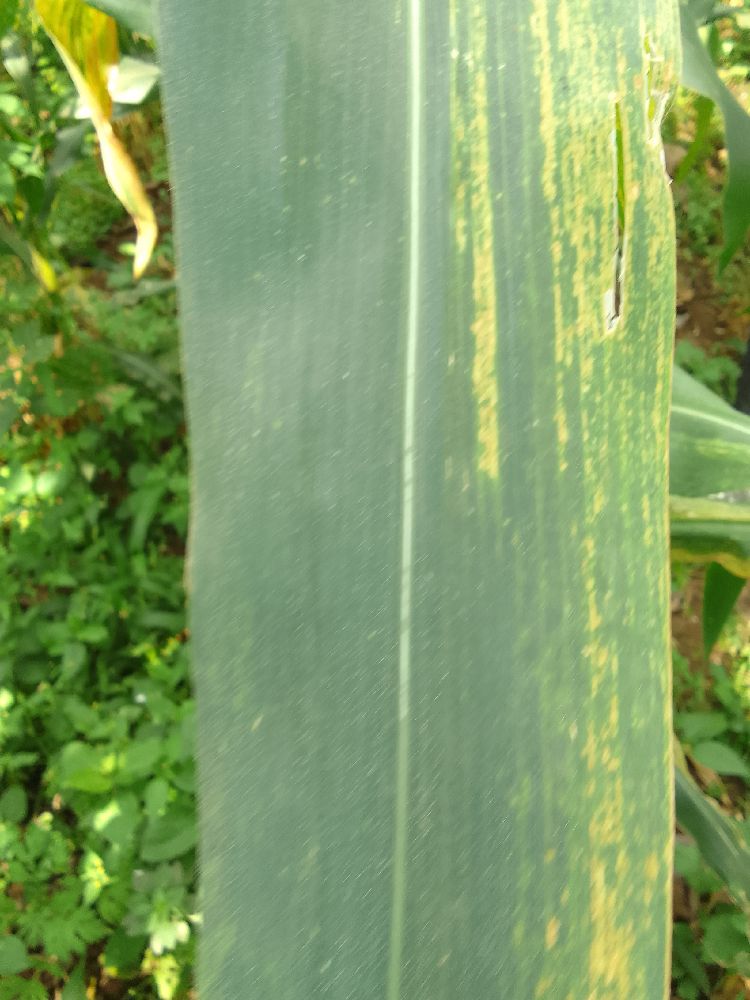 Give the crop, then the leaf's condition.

maize, maize lethal necrosis
